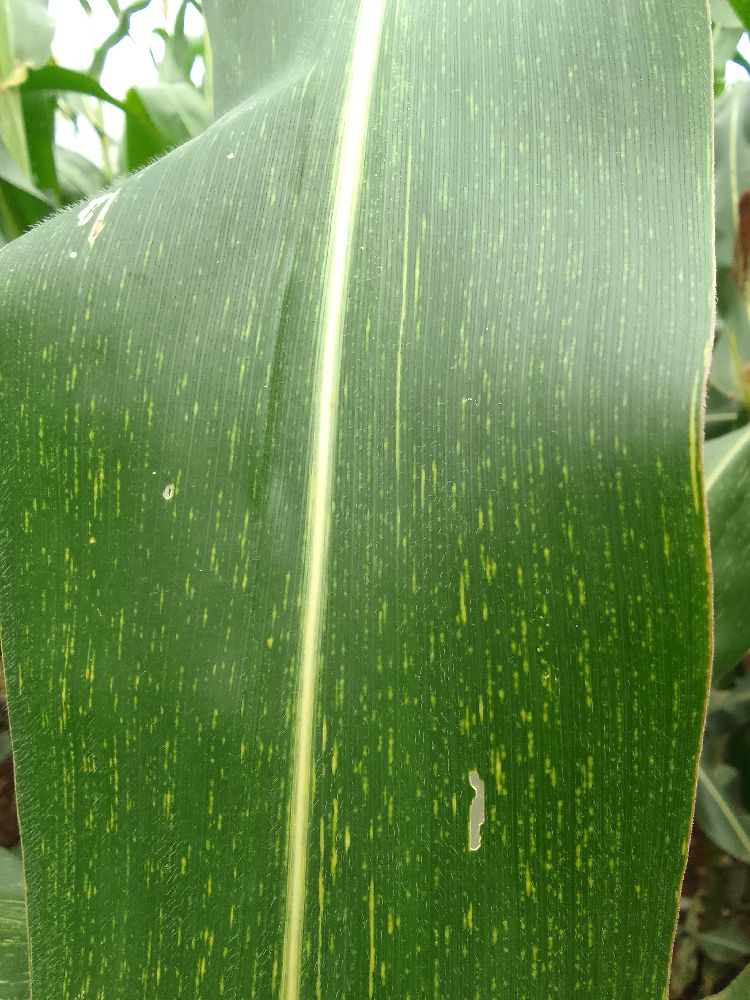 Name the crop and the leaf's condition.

maize, maize streak virus
